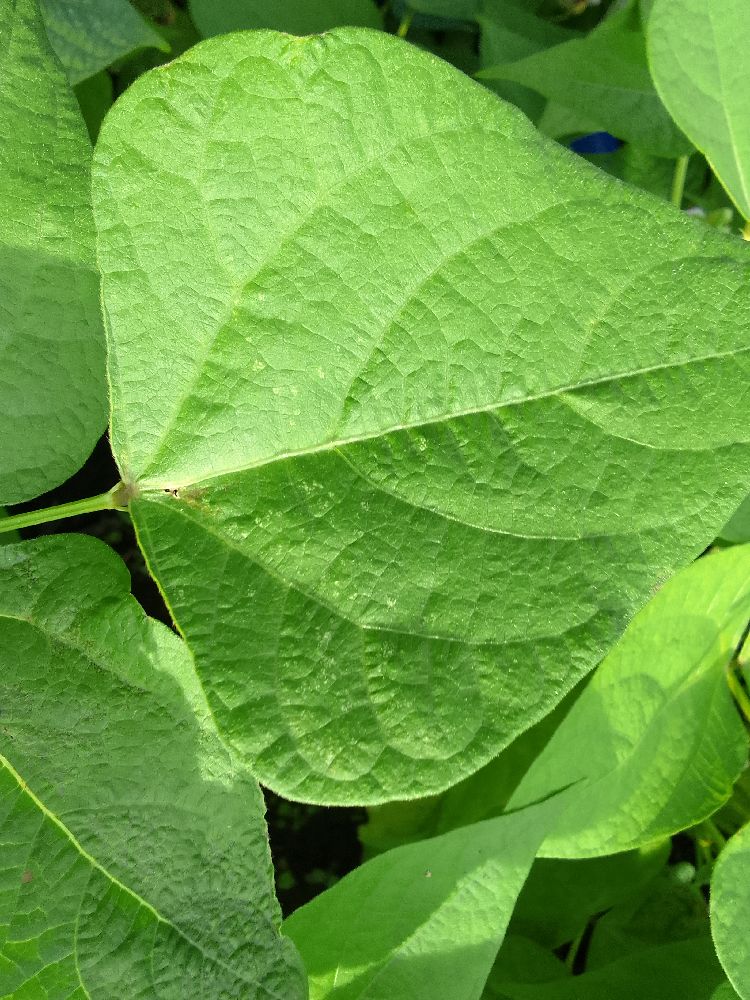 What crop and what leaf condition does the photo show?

common bean, healthy
